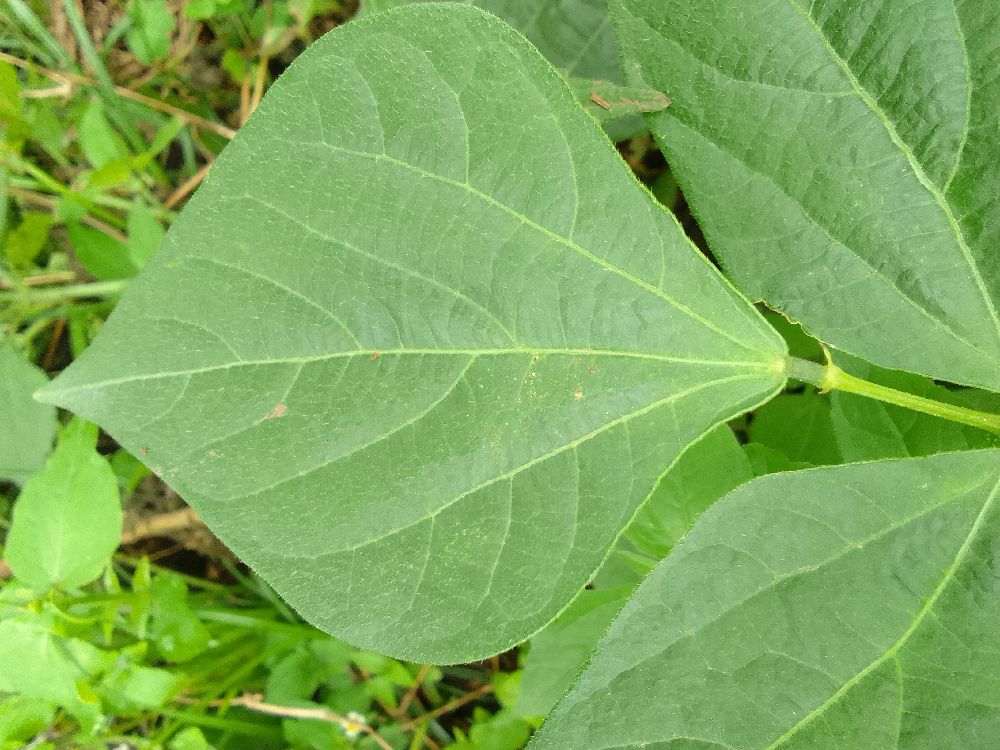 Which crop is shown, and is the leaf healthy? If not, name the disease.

common bean, healthy
